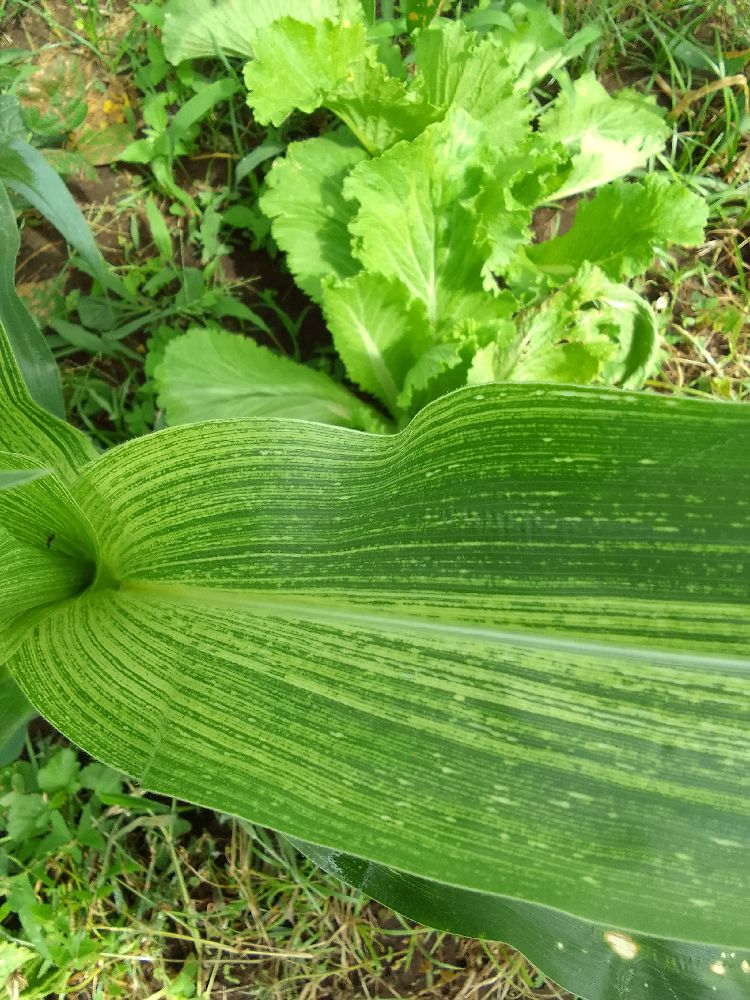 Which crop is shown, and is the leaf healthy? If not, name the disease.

maize, maize streak virus
